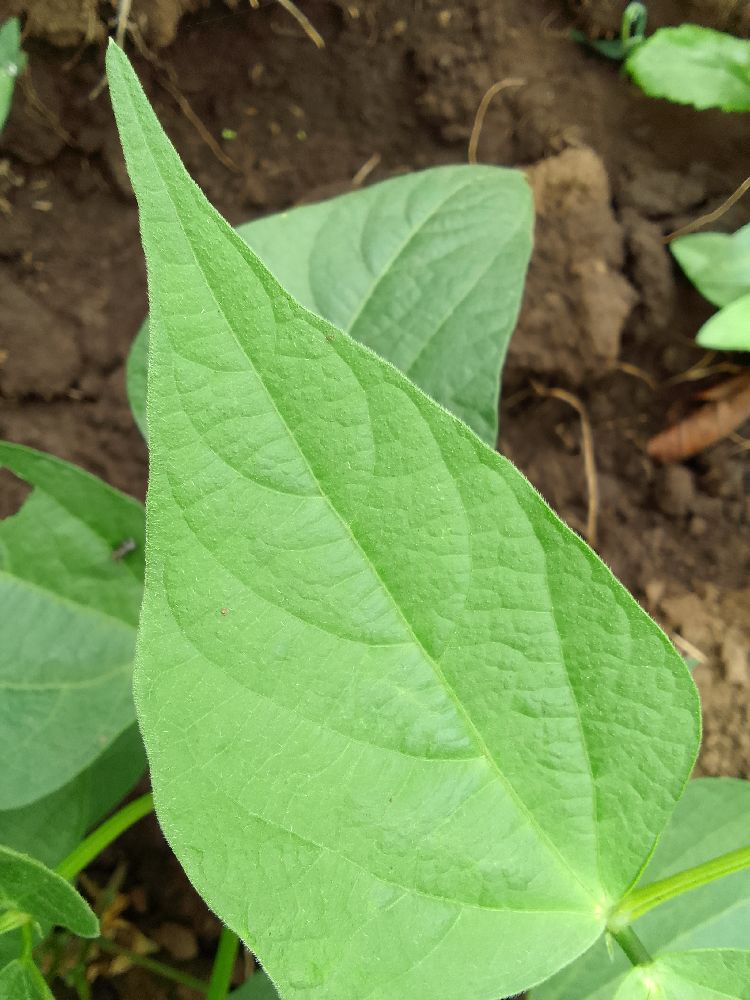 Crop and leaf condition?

common bean, healthy
